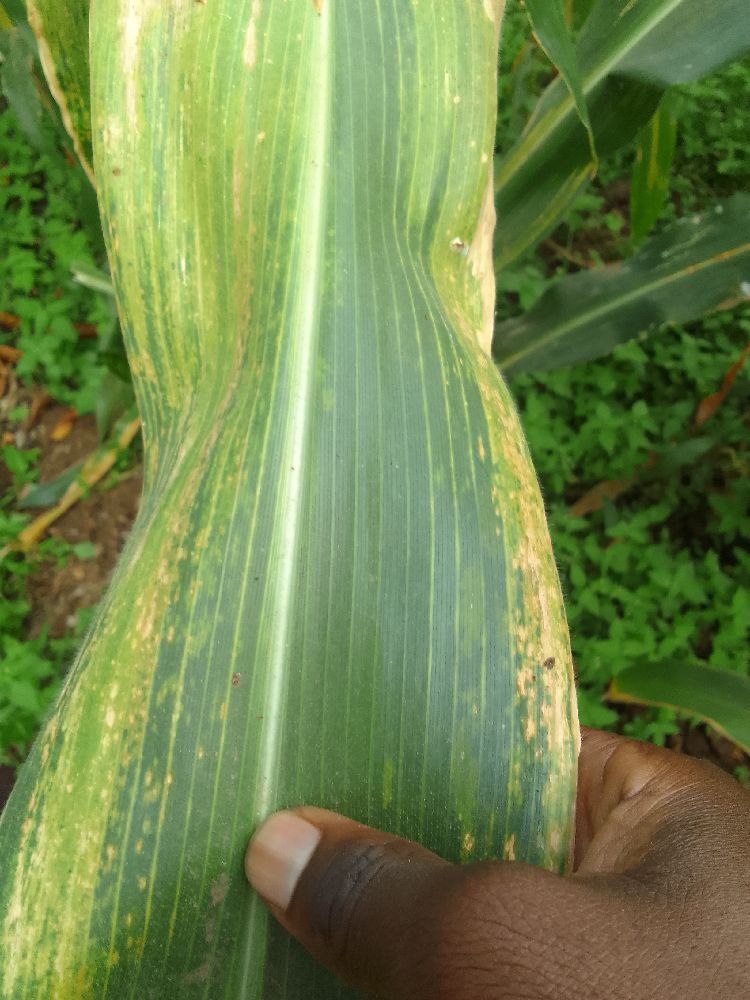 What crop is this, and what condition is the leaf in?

maize, maize lethal necrosis
